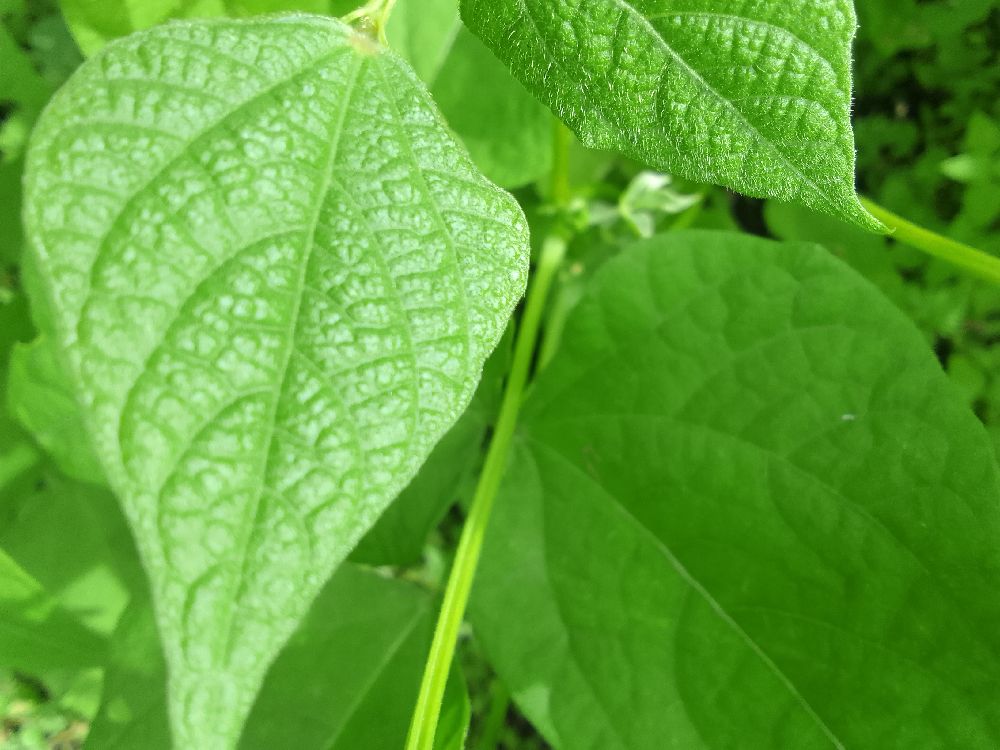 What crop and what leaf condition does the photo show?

common bean, healthy
